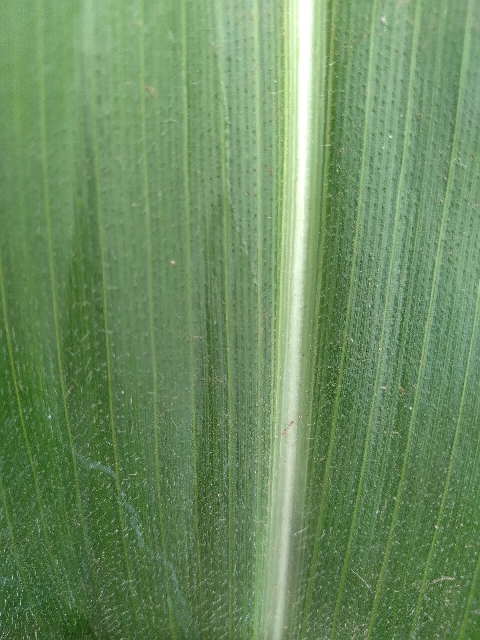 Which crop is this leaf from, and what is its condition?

maize, healthy
